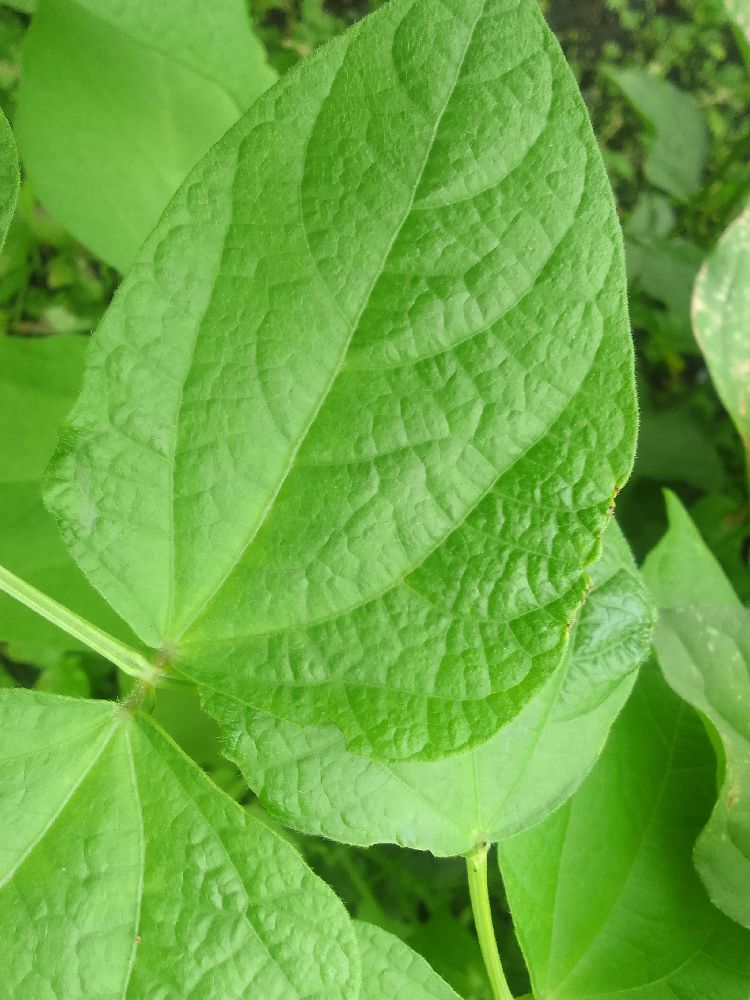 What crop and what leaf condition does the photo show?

common bean, healthy
